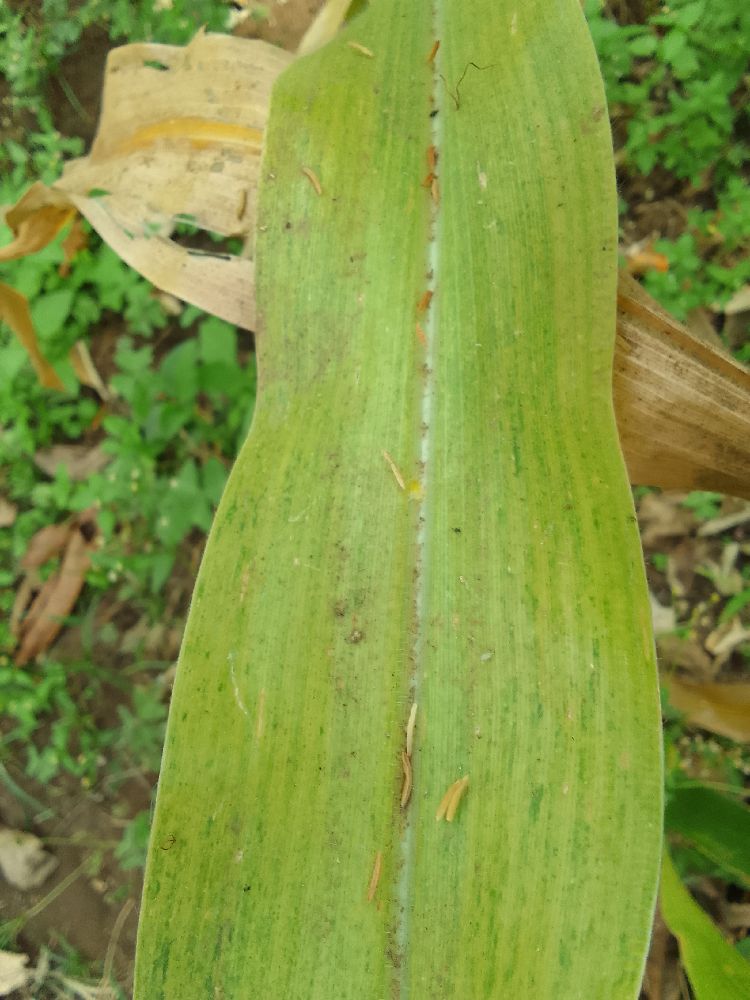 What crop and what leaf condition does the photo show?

maize, maize lethal necrosis
